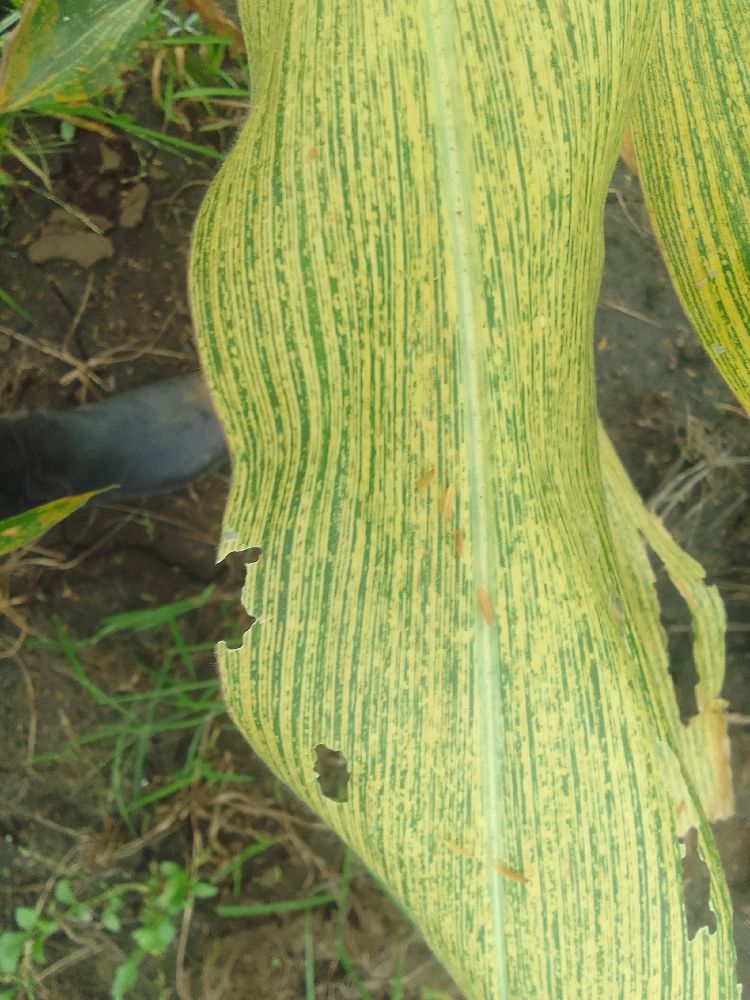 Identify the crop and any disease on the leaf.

maize, maize streak virus
